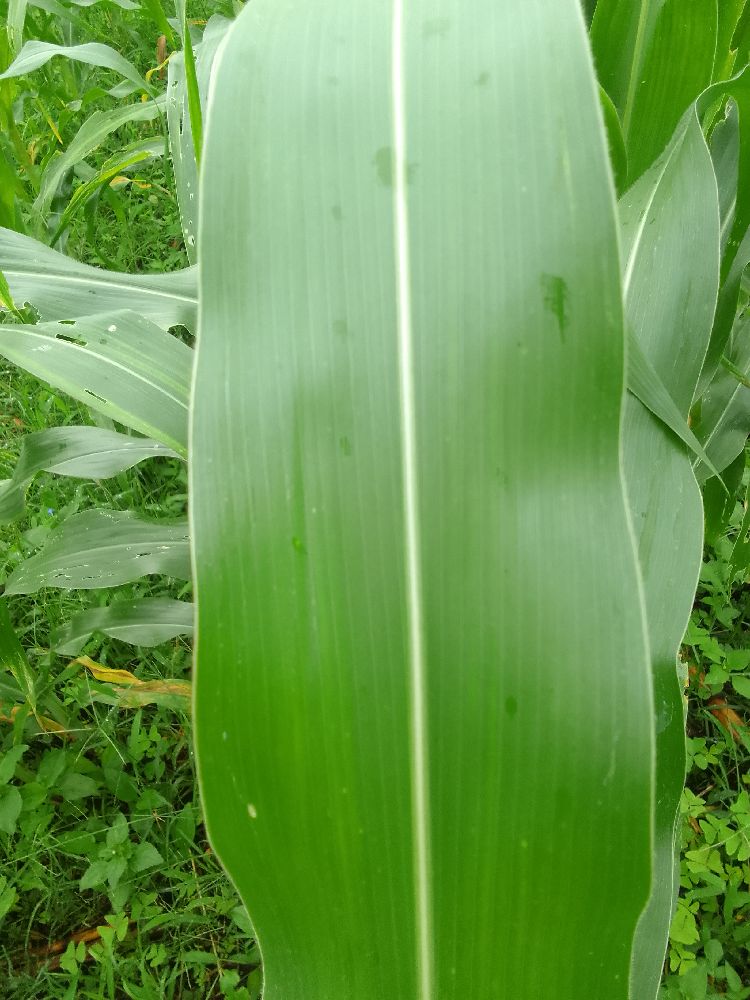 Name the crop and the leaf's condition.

maize, healthy
